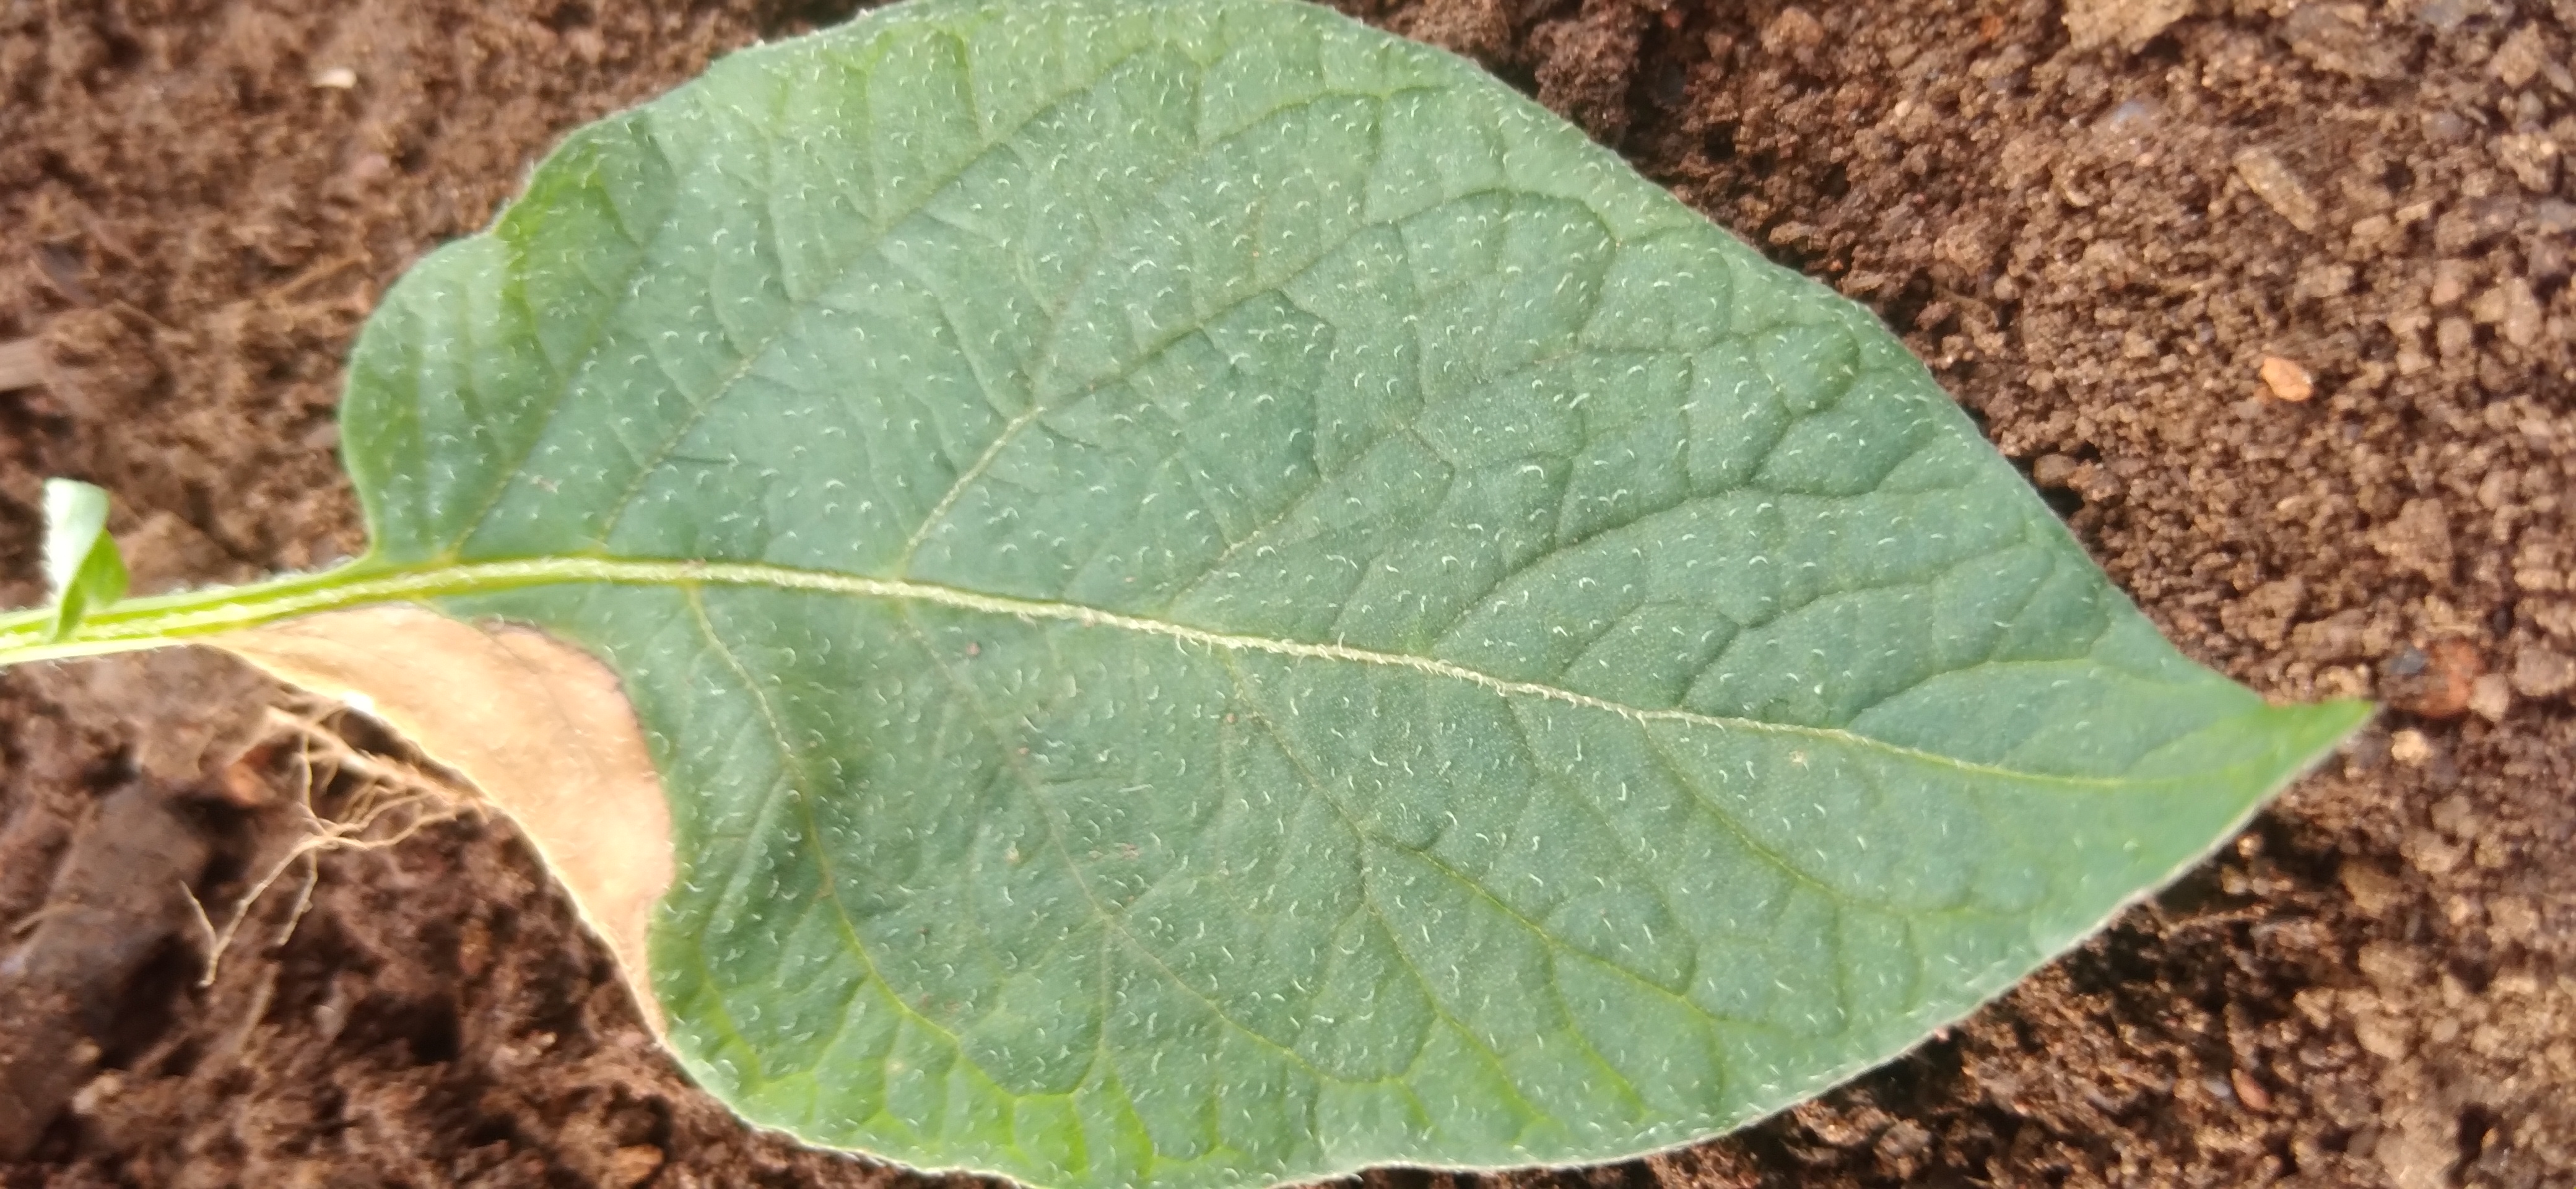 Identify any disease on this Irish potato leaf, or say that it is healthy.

early blight
